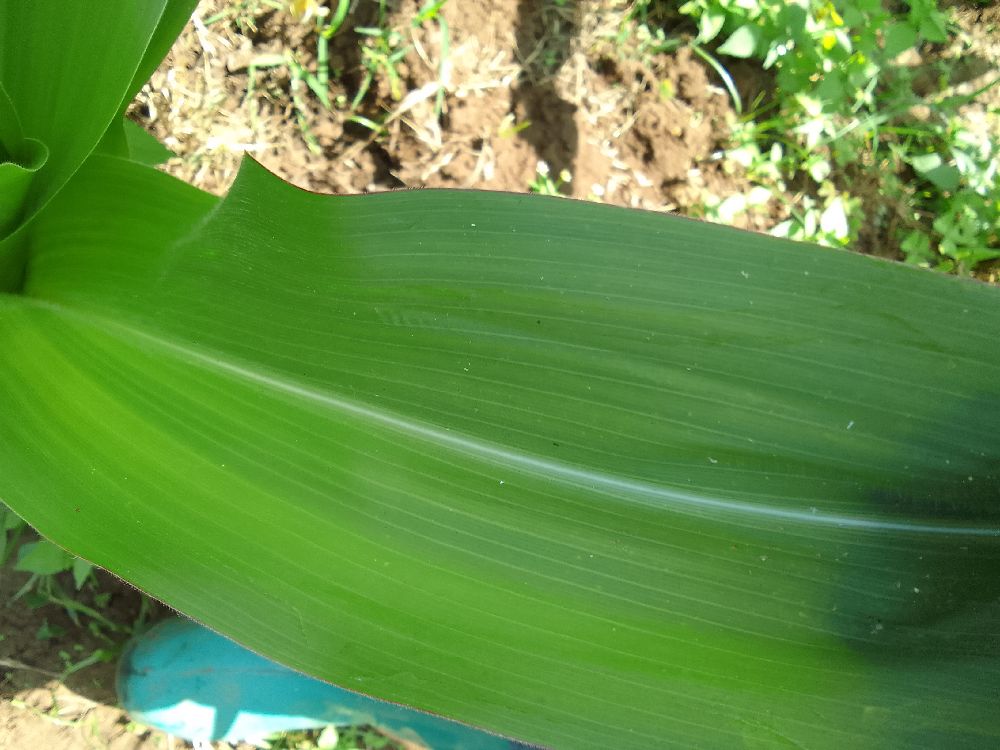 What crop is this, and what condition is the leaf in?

maize, healthy
